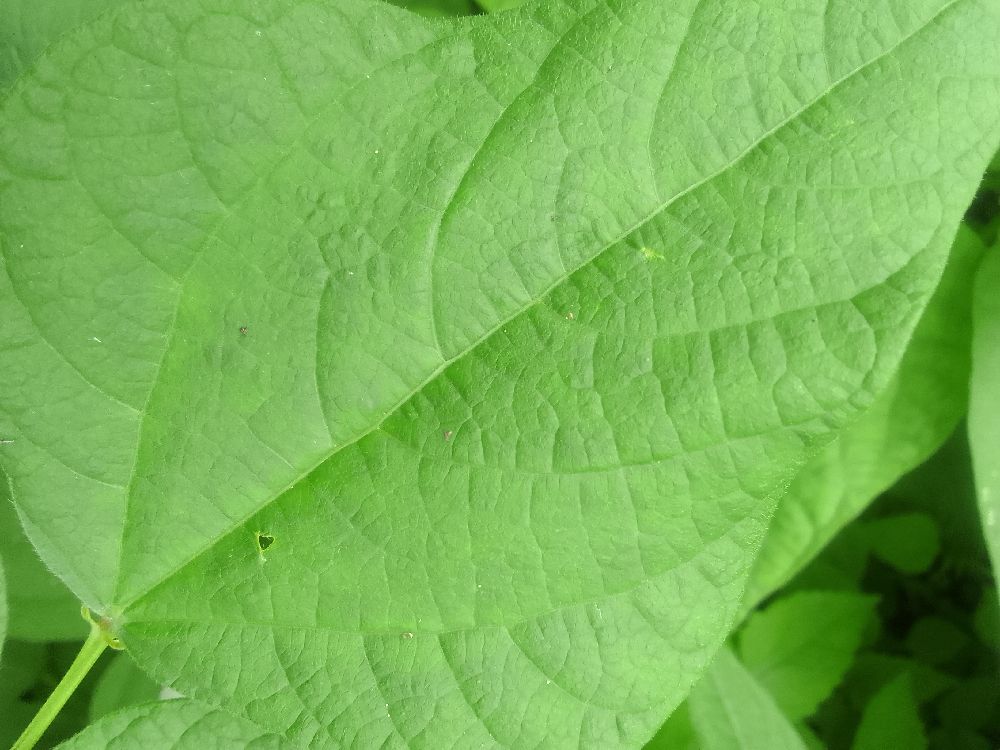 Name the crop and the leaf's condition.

common bean, healthy
